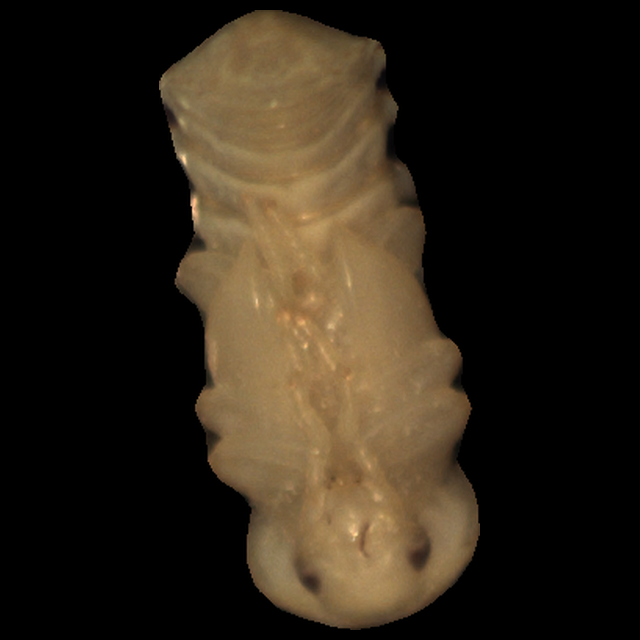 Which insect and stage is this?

mealworm pupa
